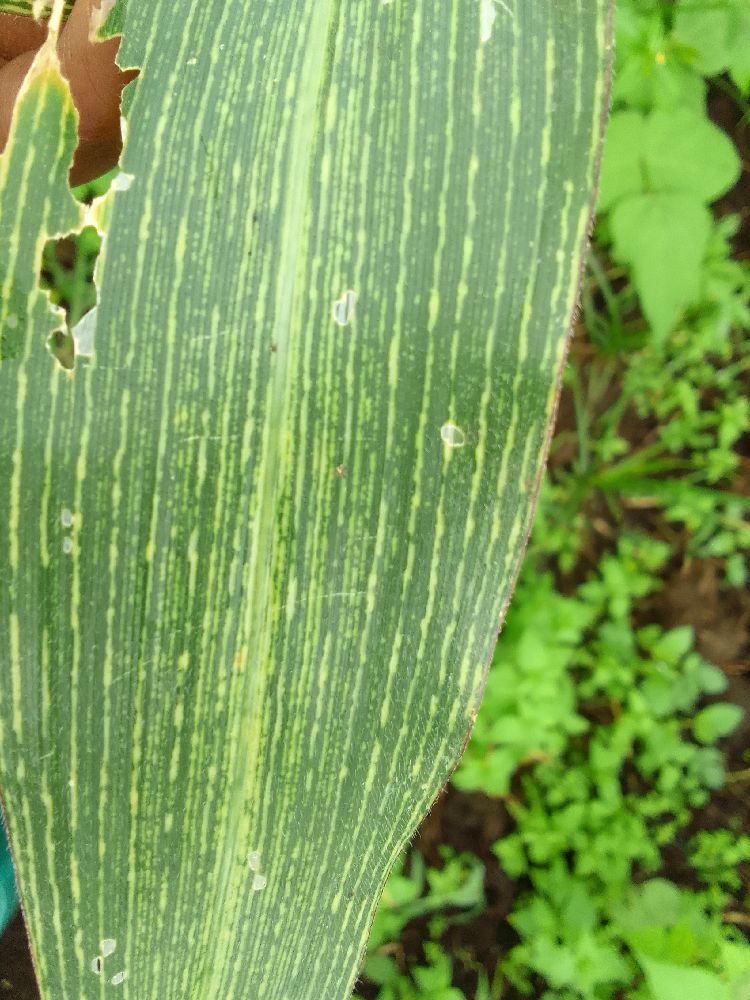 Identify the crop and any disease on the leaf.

maize, maize streak virus
